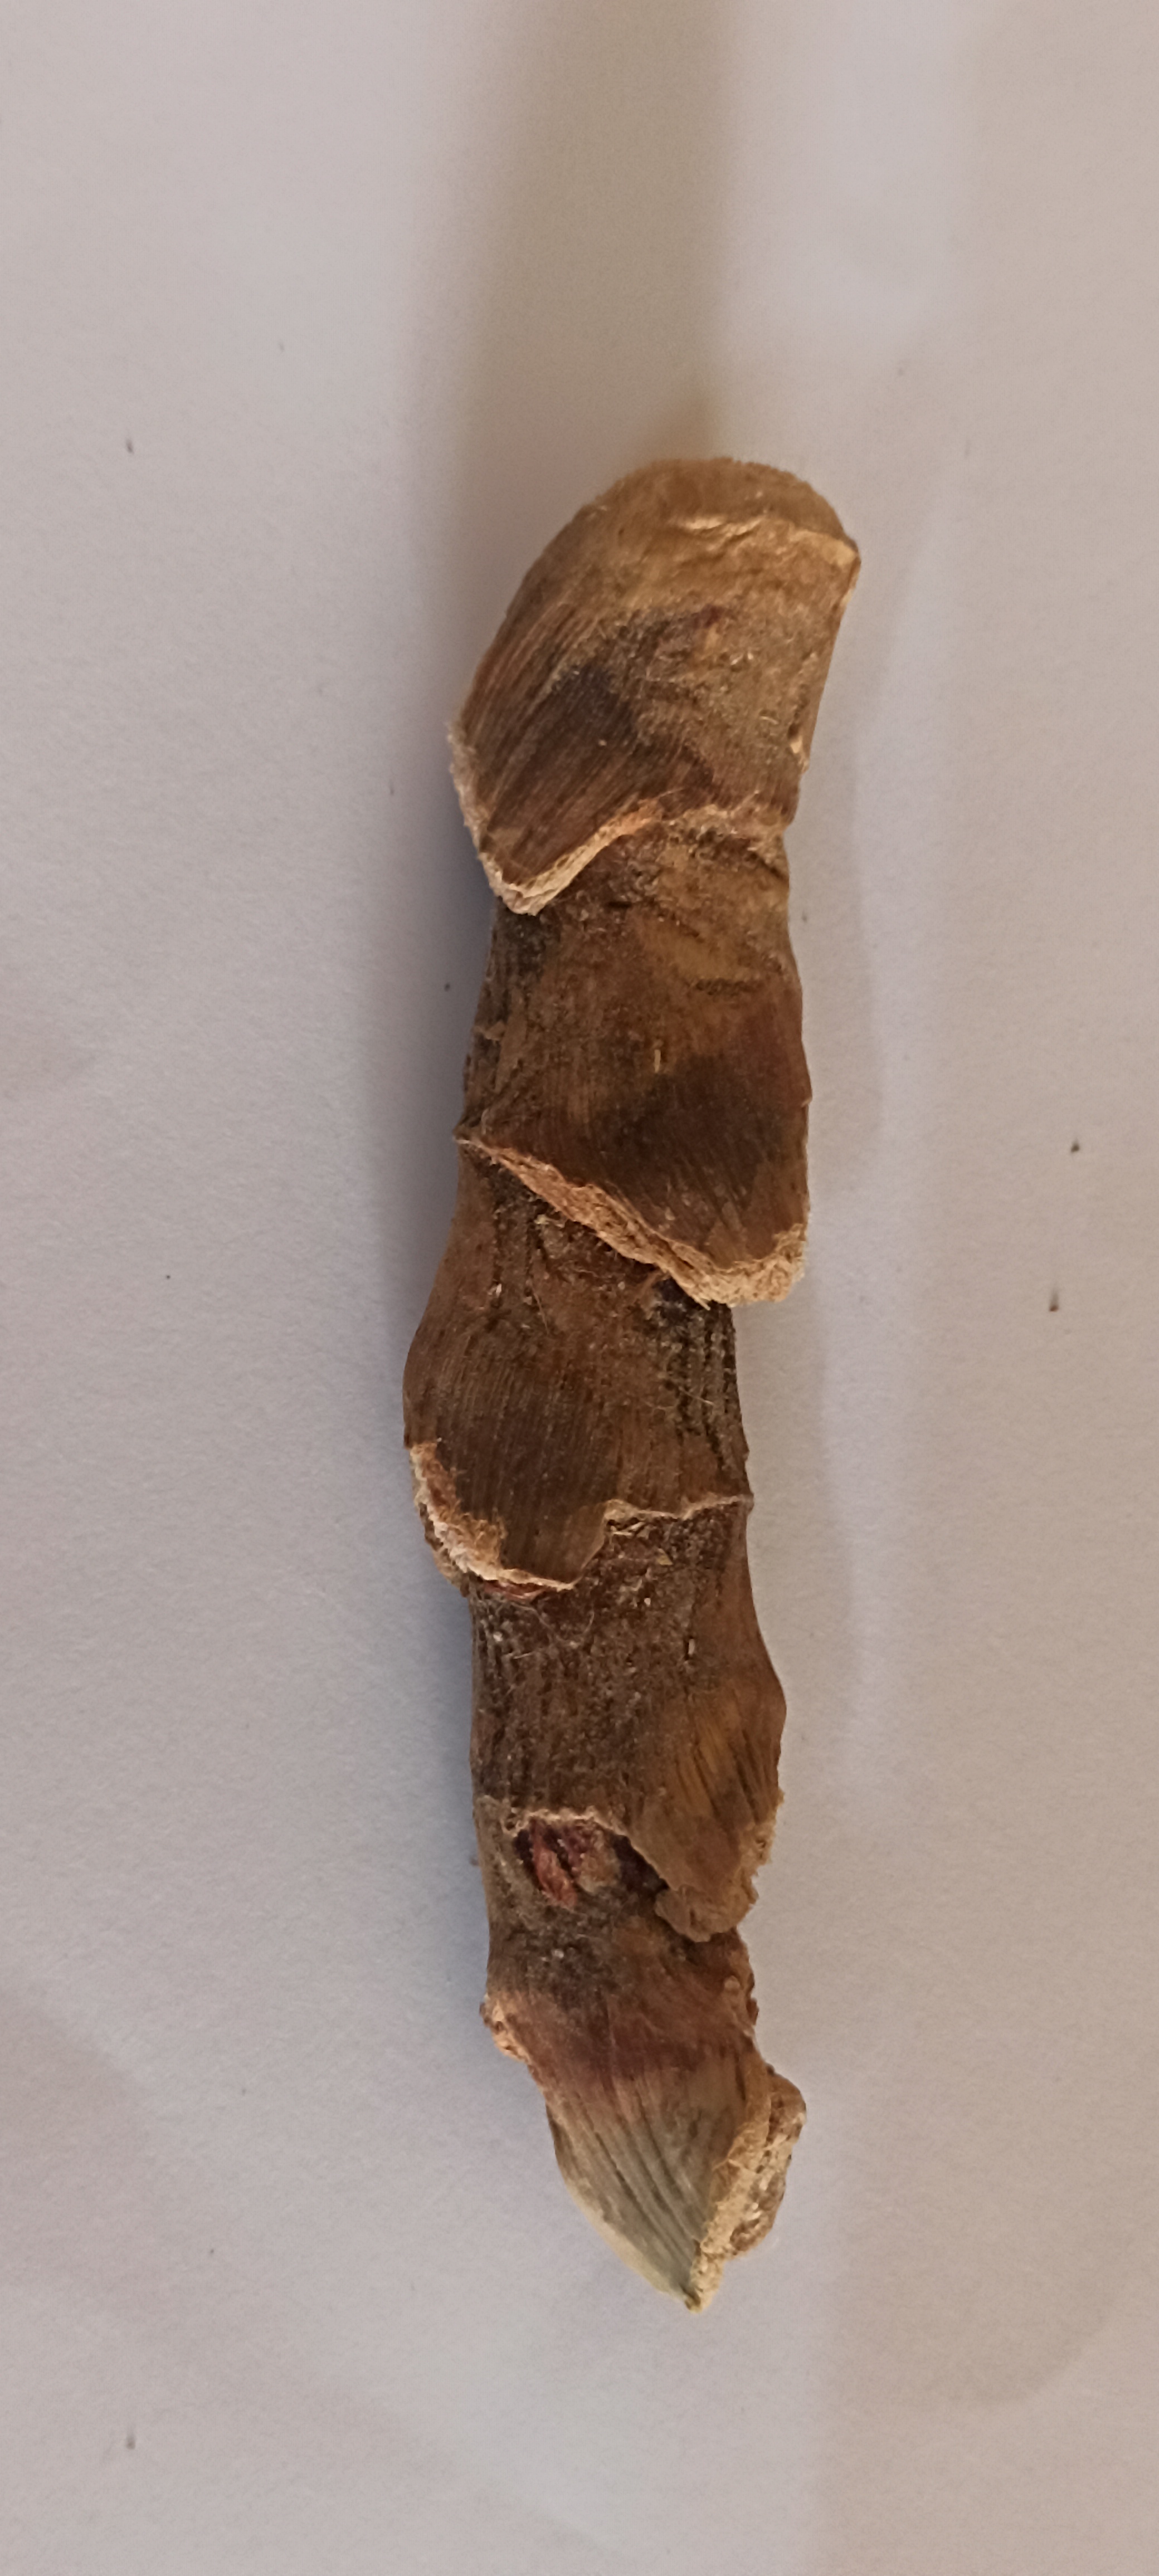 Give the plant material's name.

vekhand
